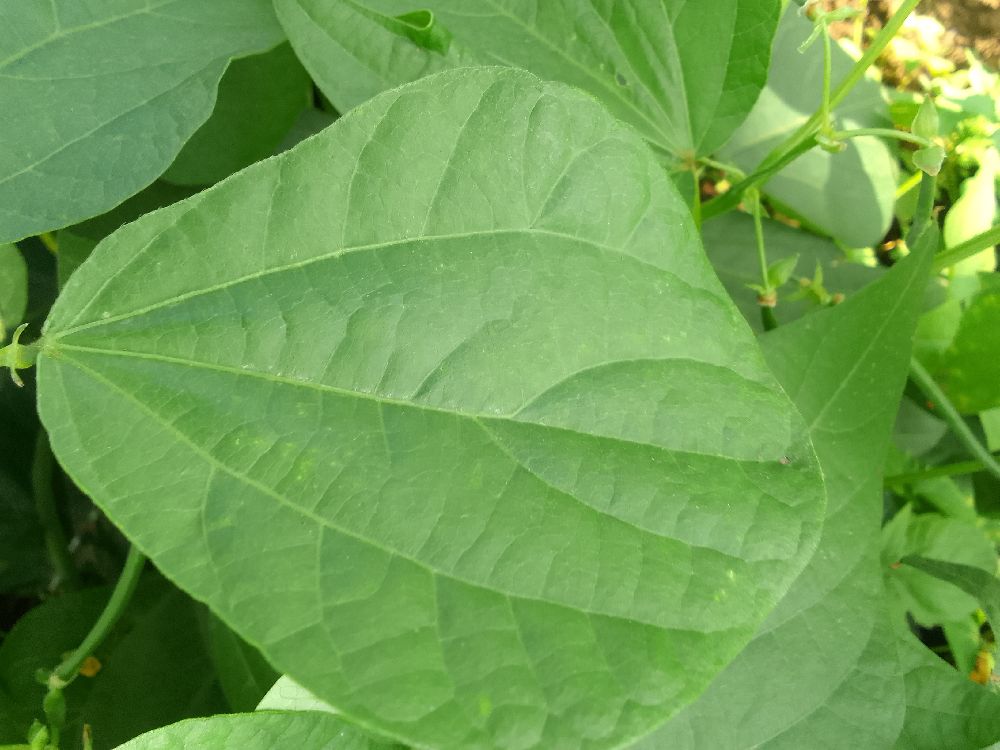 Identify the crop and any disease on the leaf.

common bean, healthy
